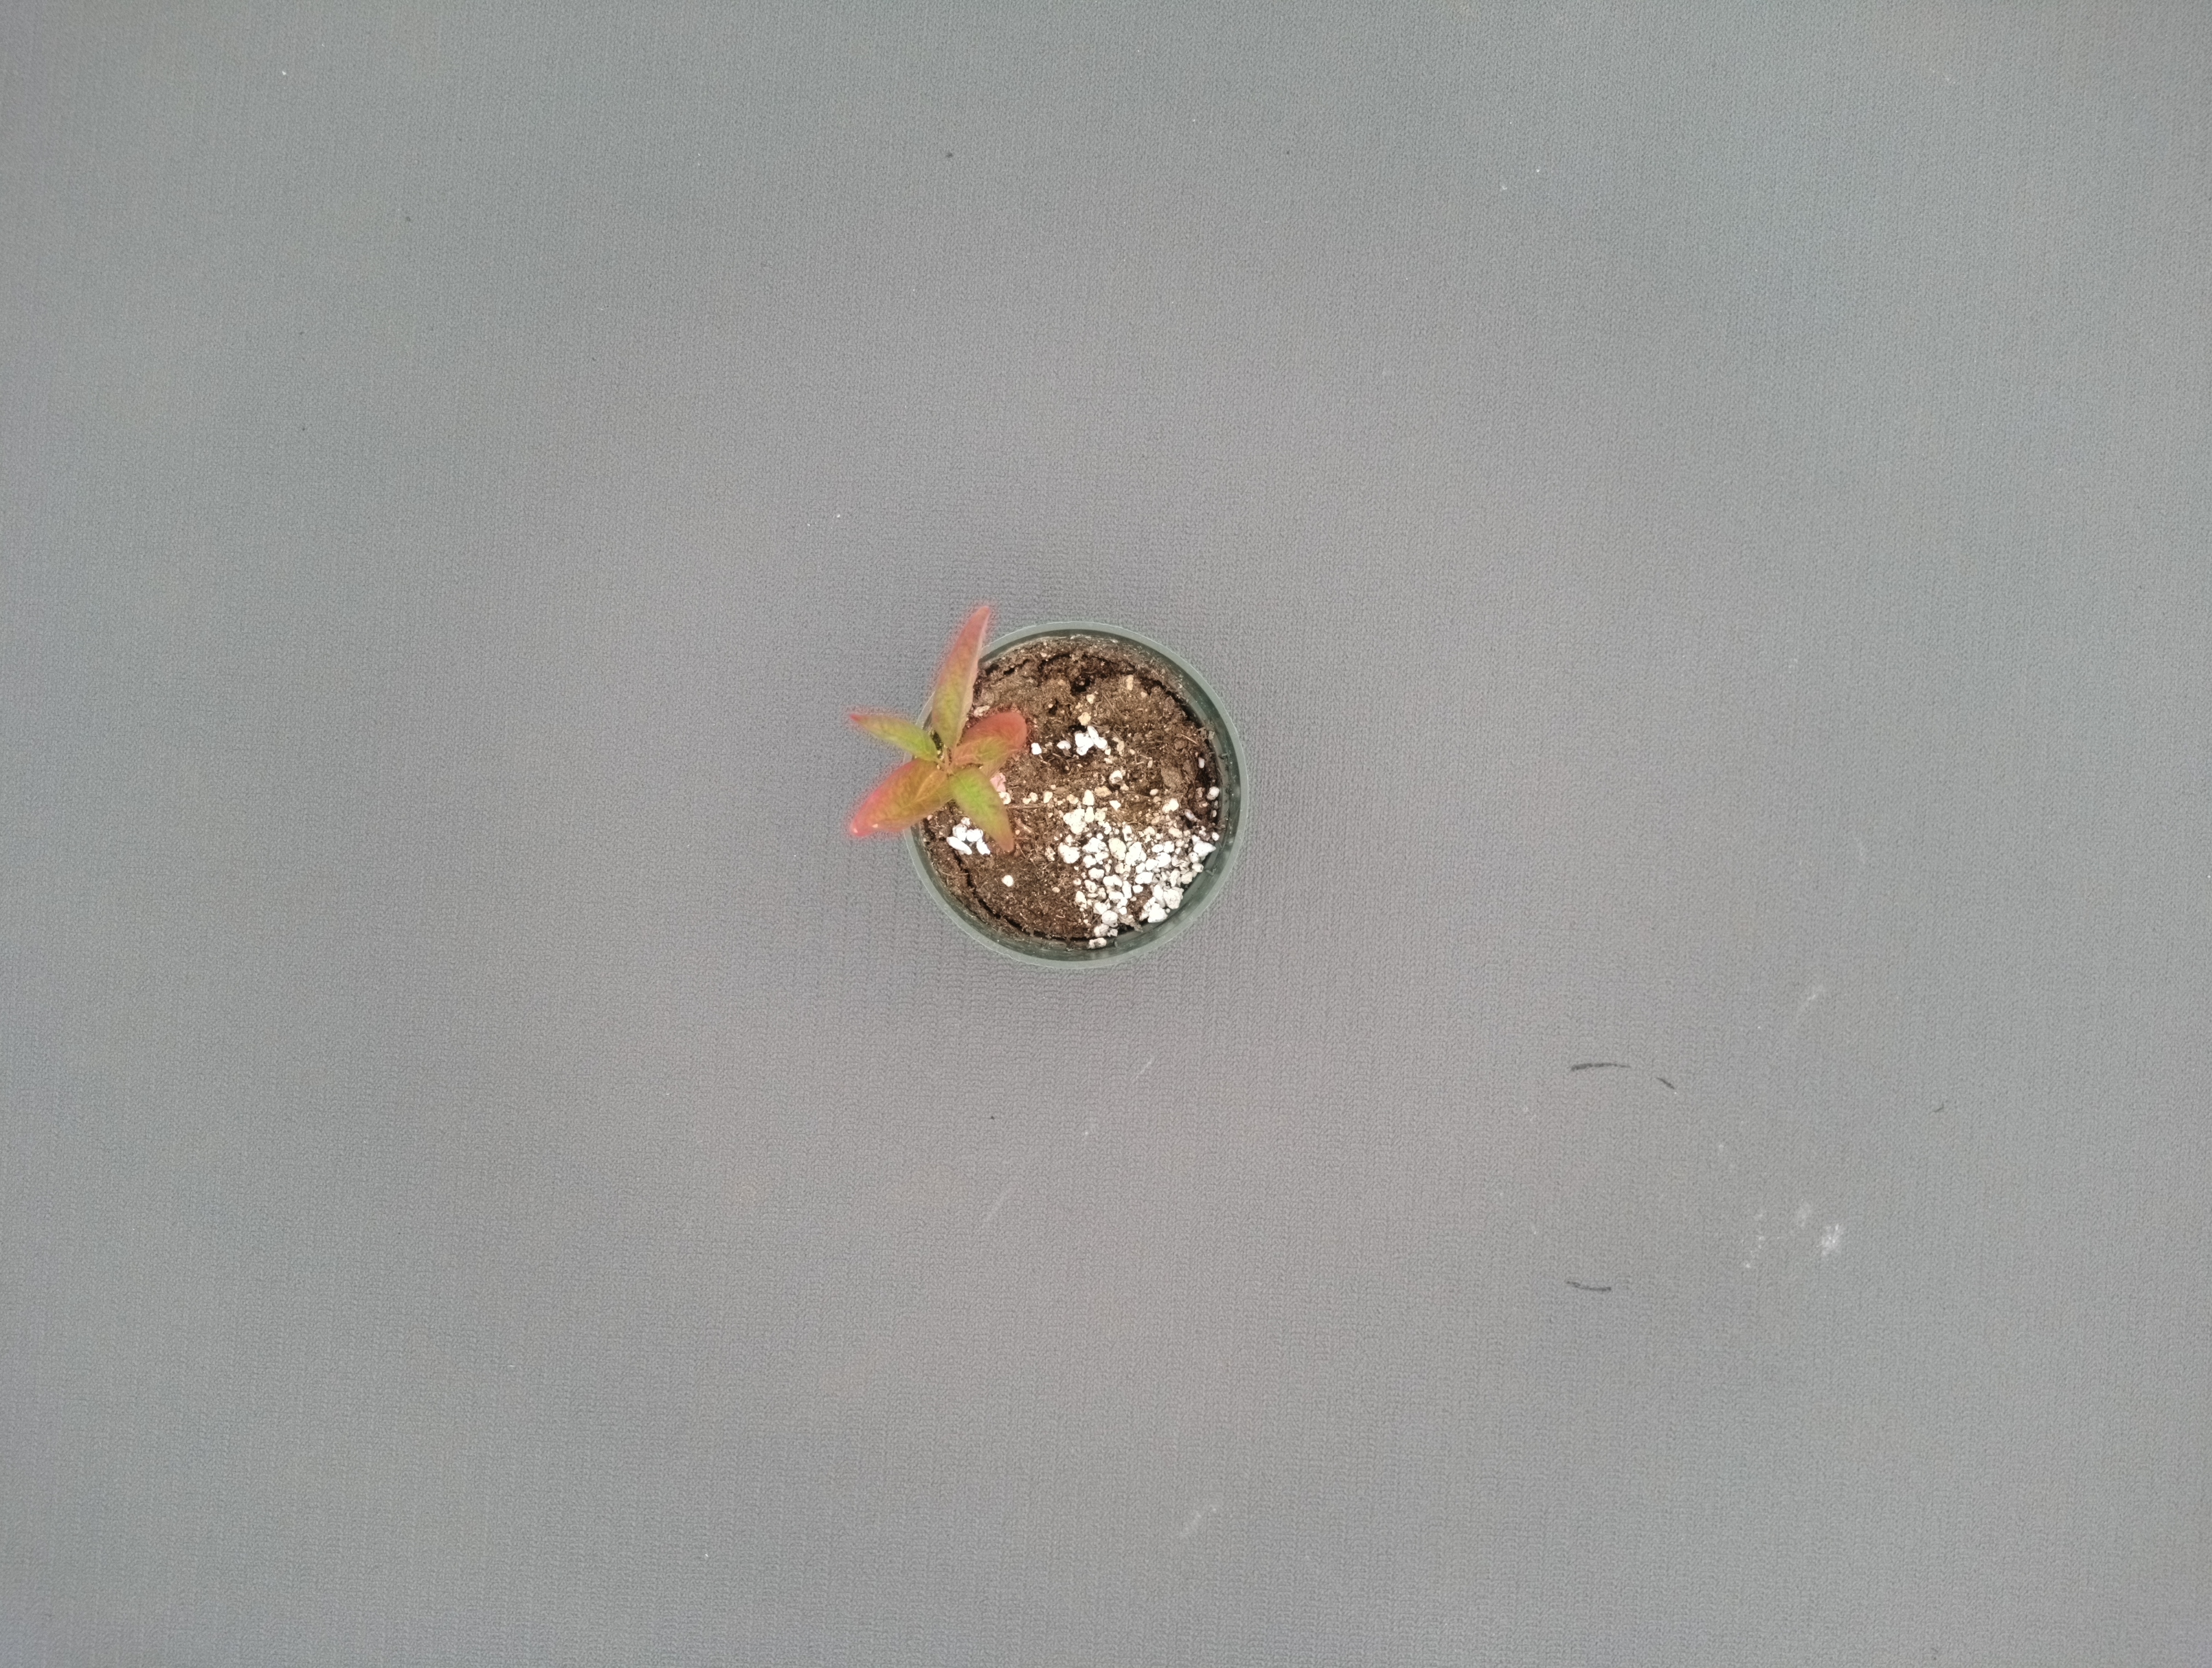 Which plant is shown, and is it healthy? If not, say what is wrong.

waterhemp, chlorosis only
